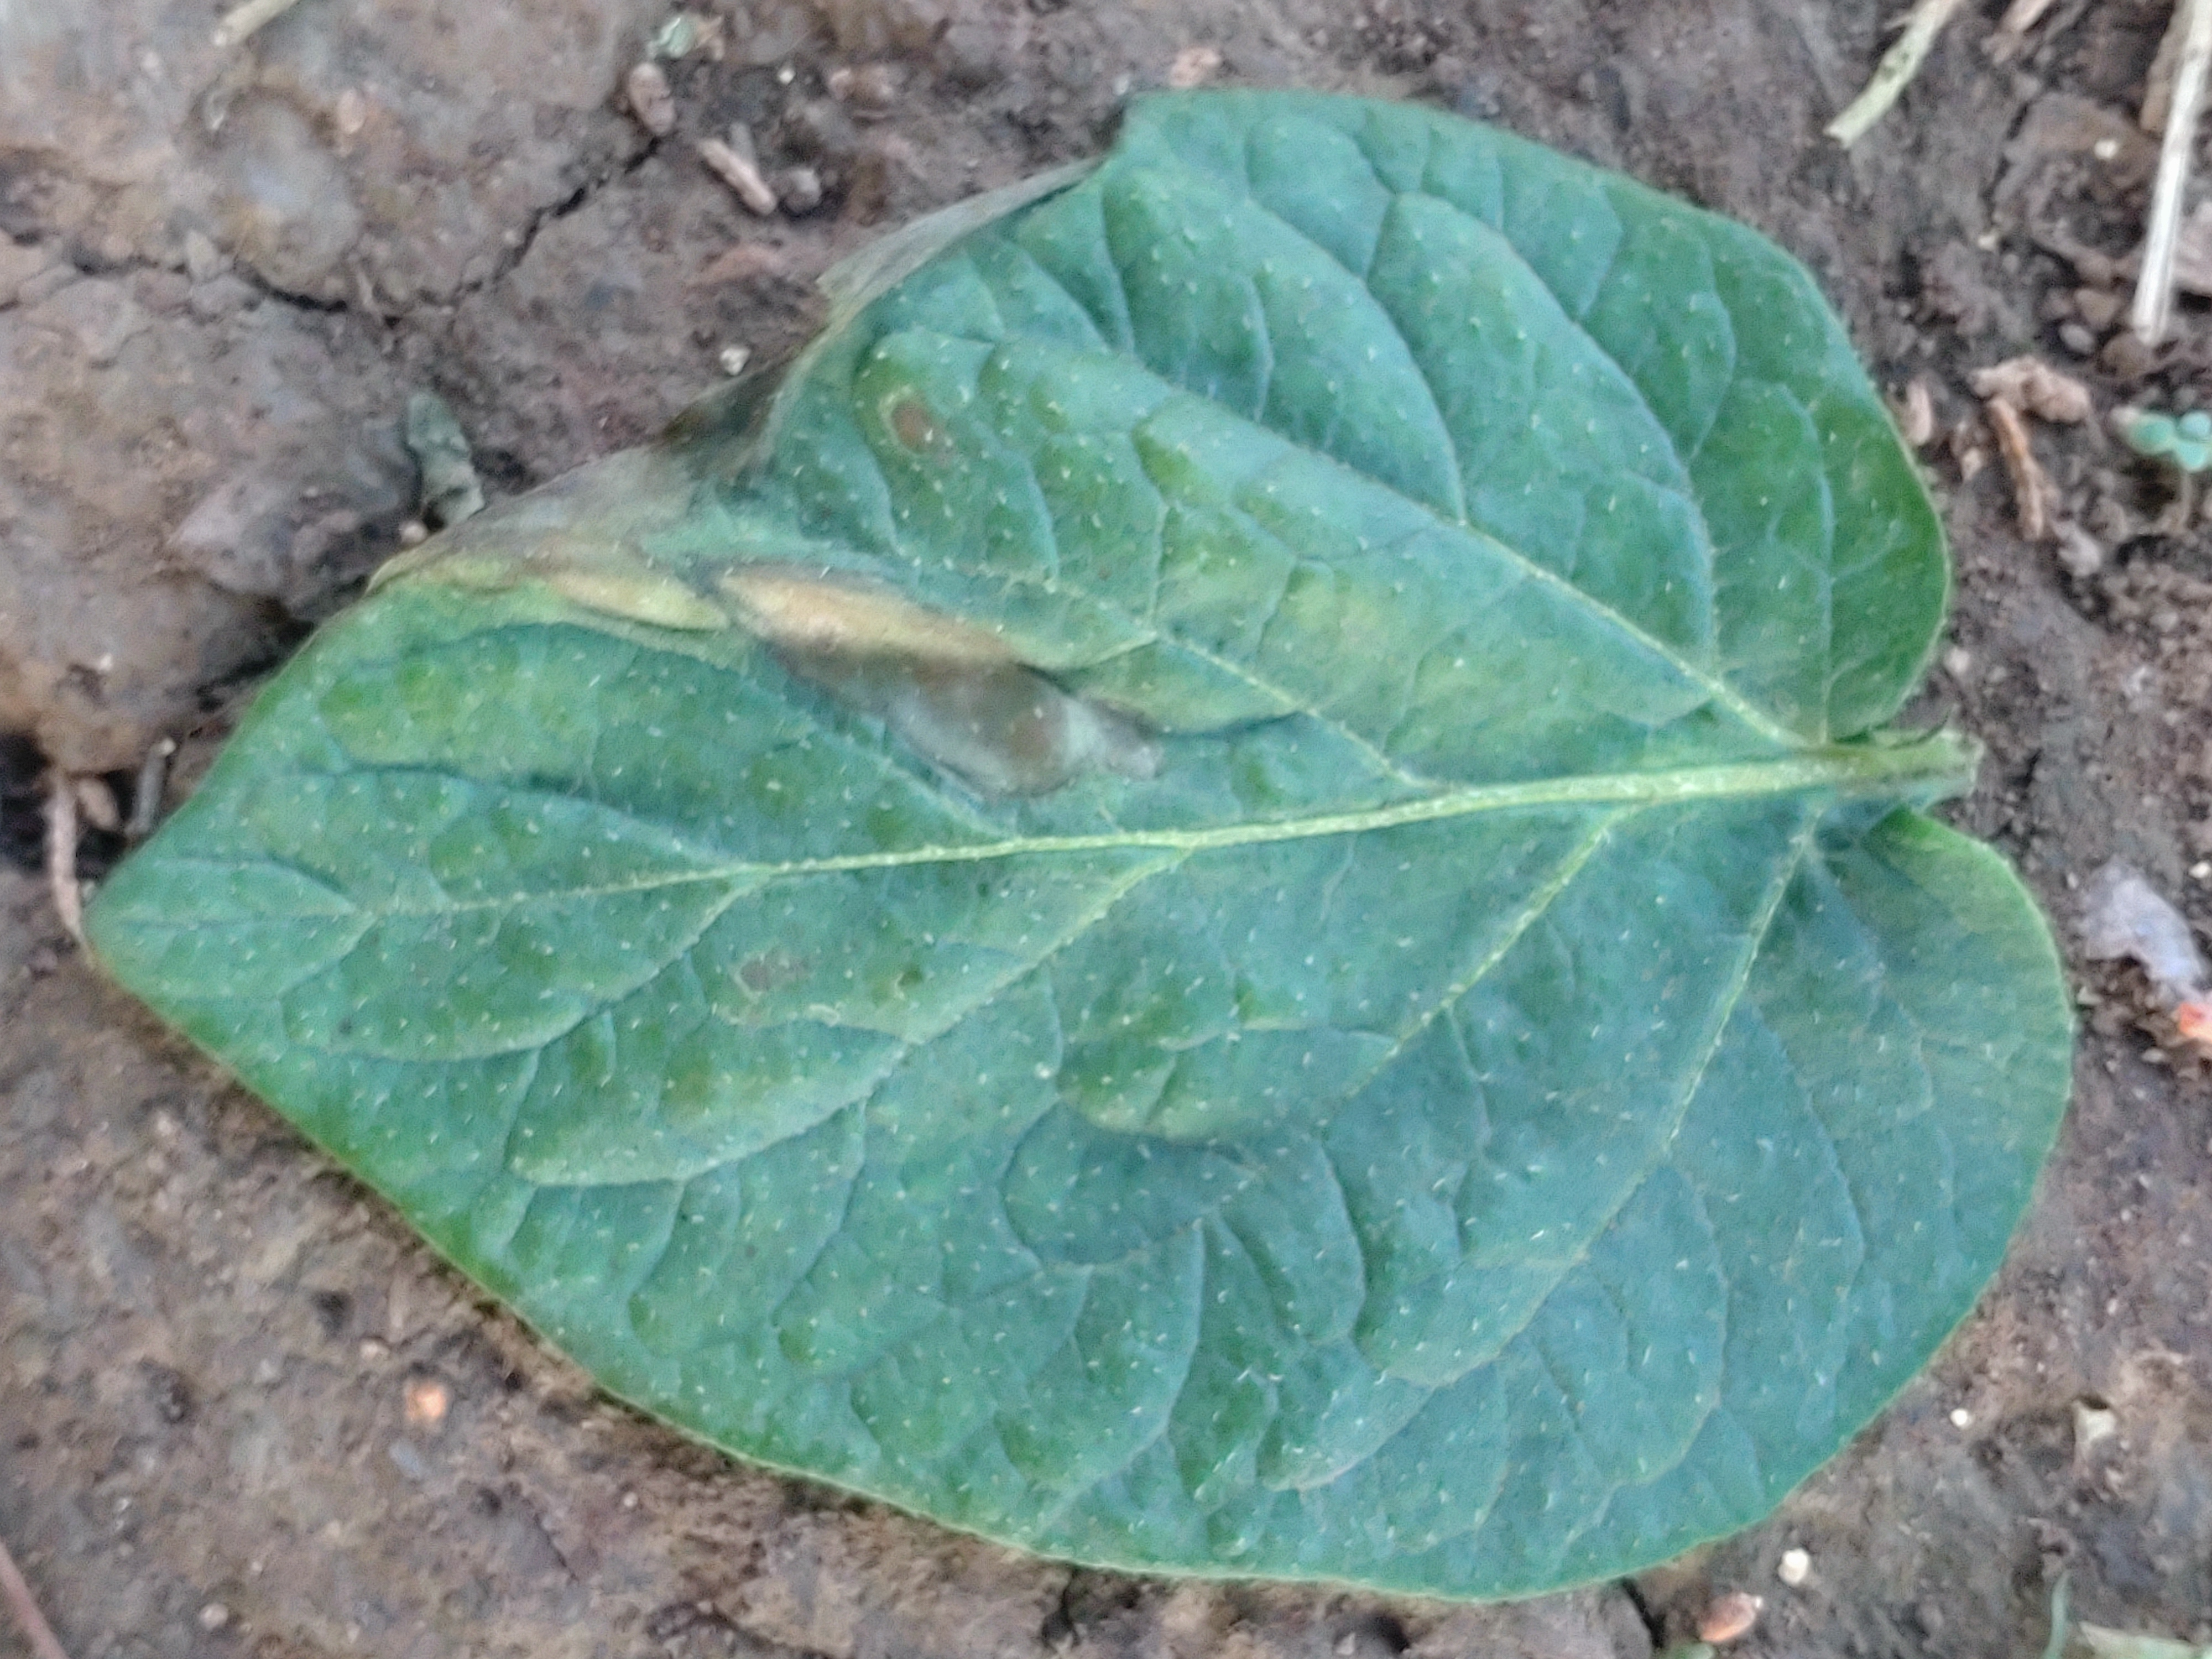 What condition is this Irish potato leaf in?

early blight
